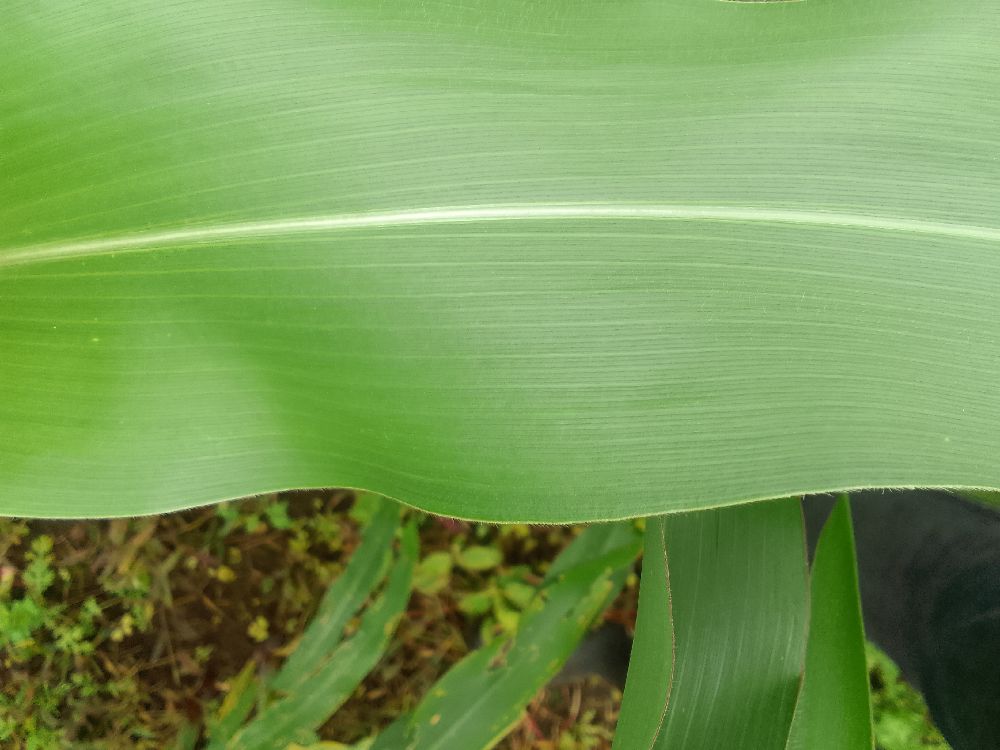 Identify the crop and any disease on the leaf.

maize, healthy
